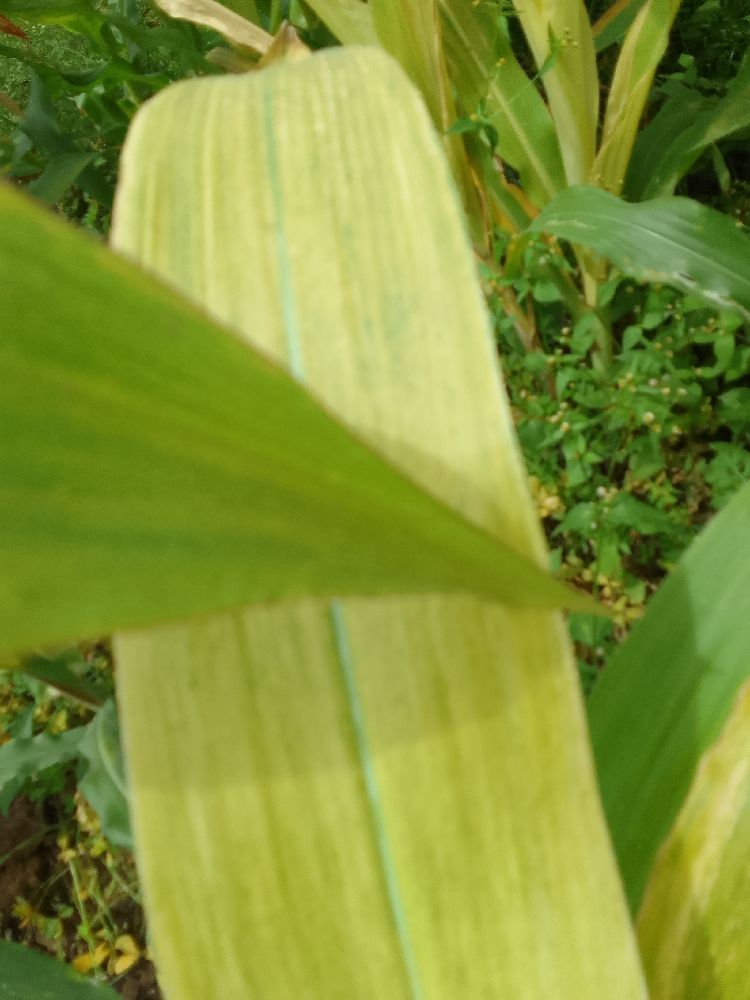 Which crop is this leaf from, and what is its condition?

maize, maize lethal necrosis
